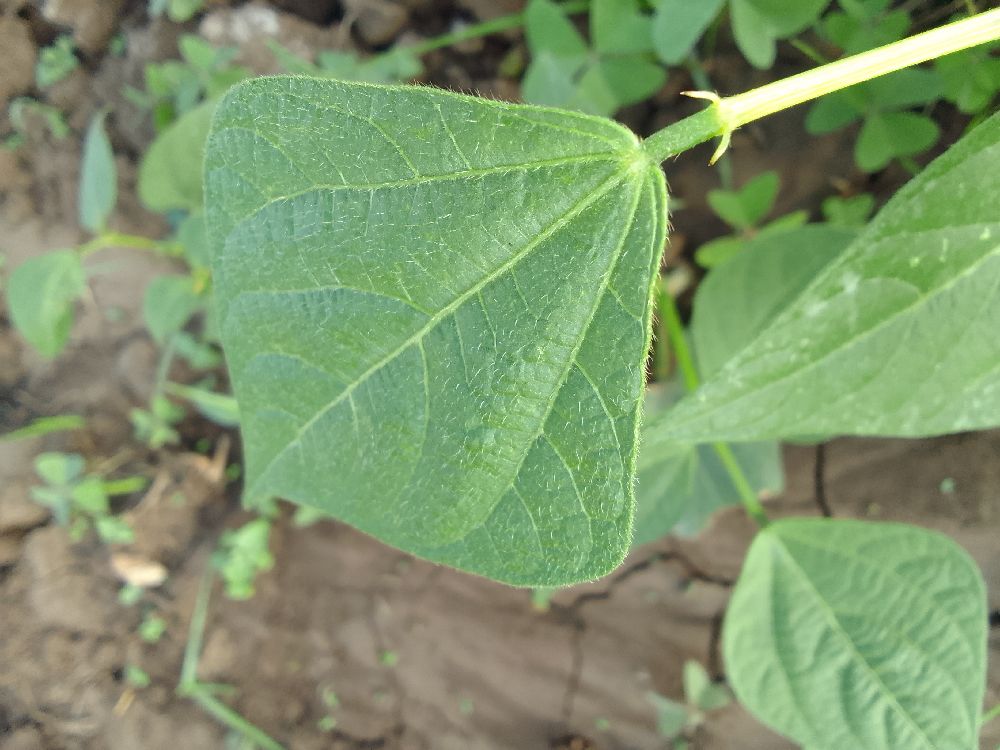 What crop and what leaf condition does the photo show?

common bean, healthy
